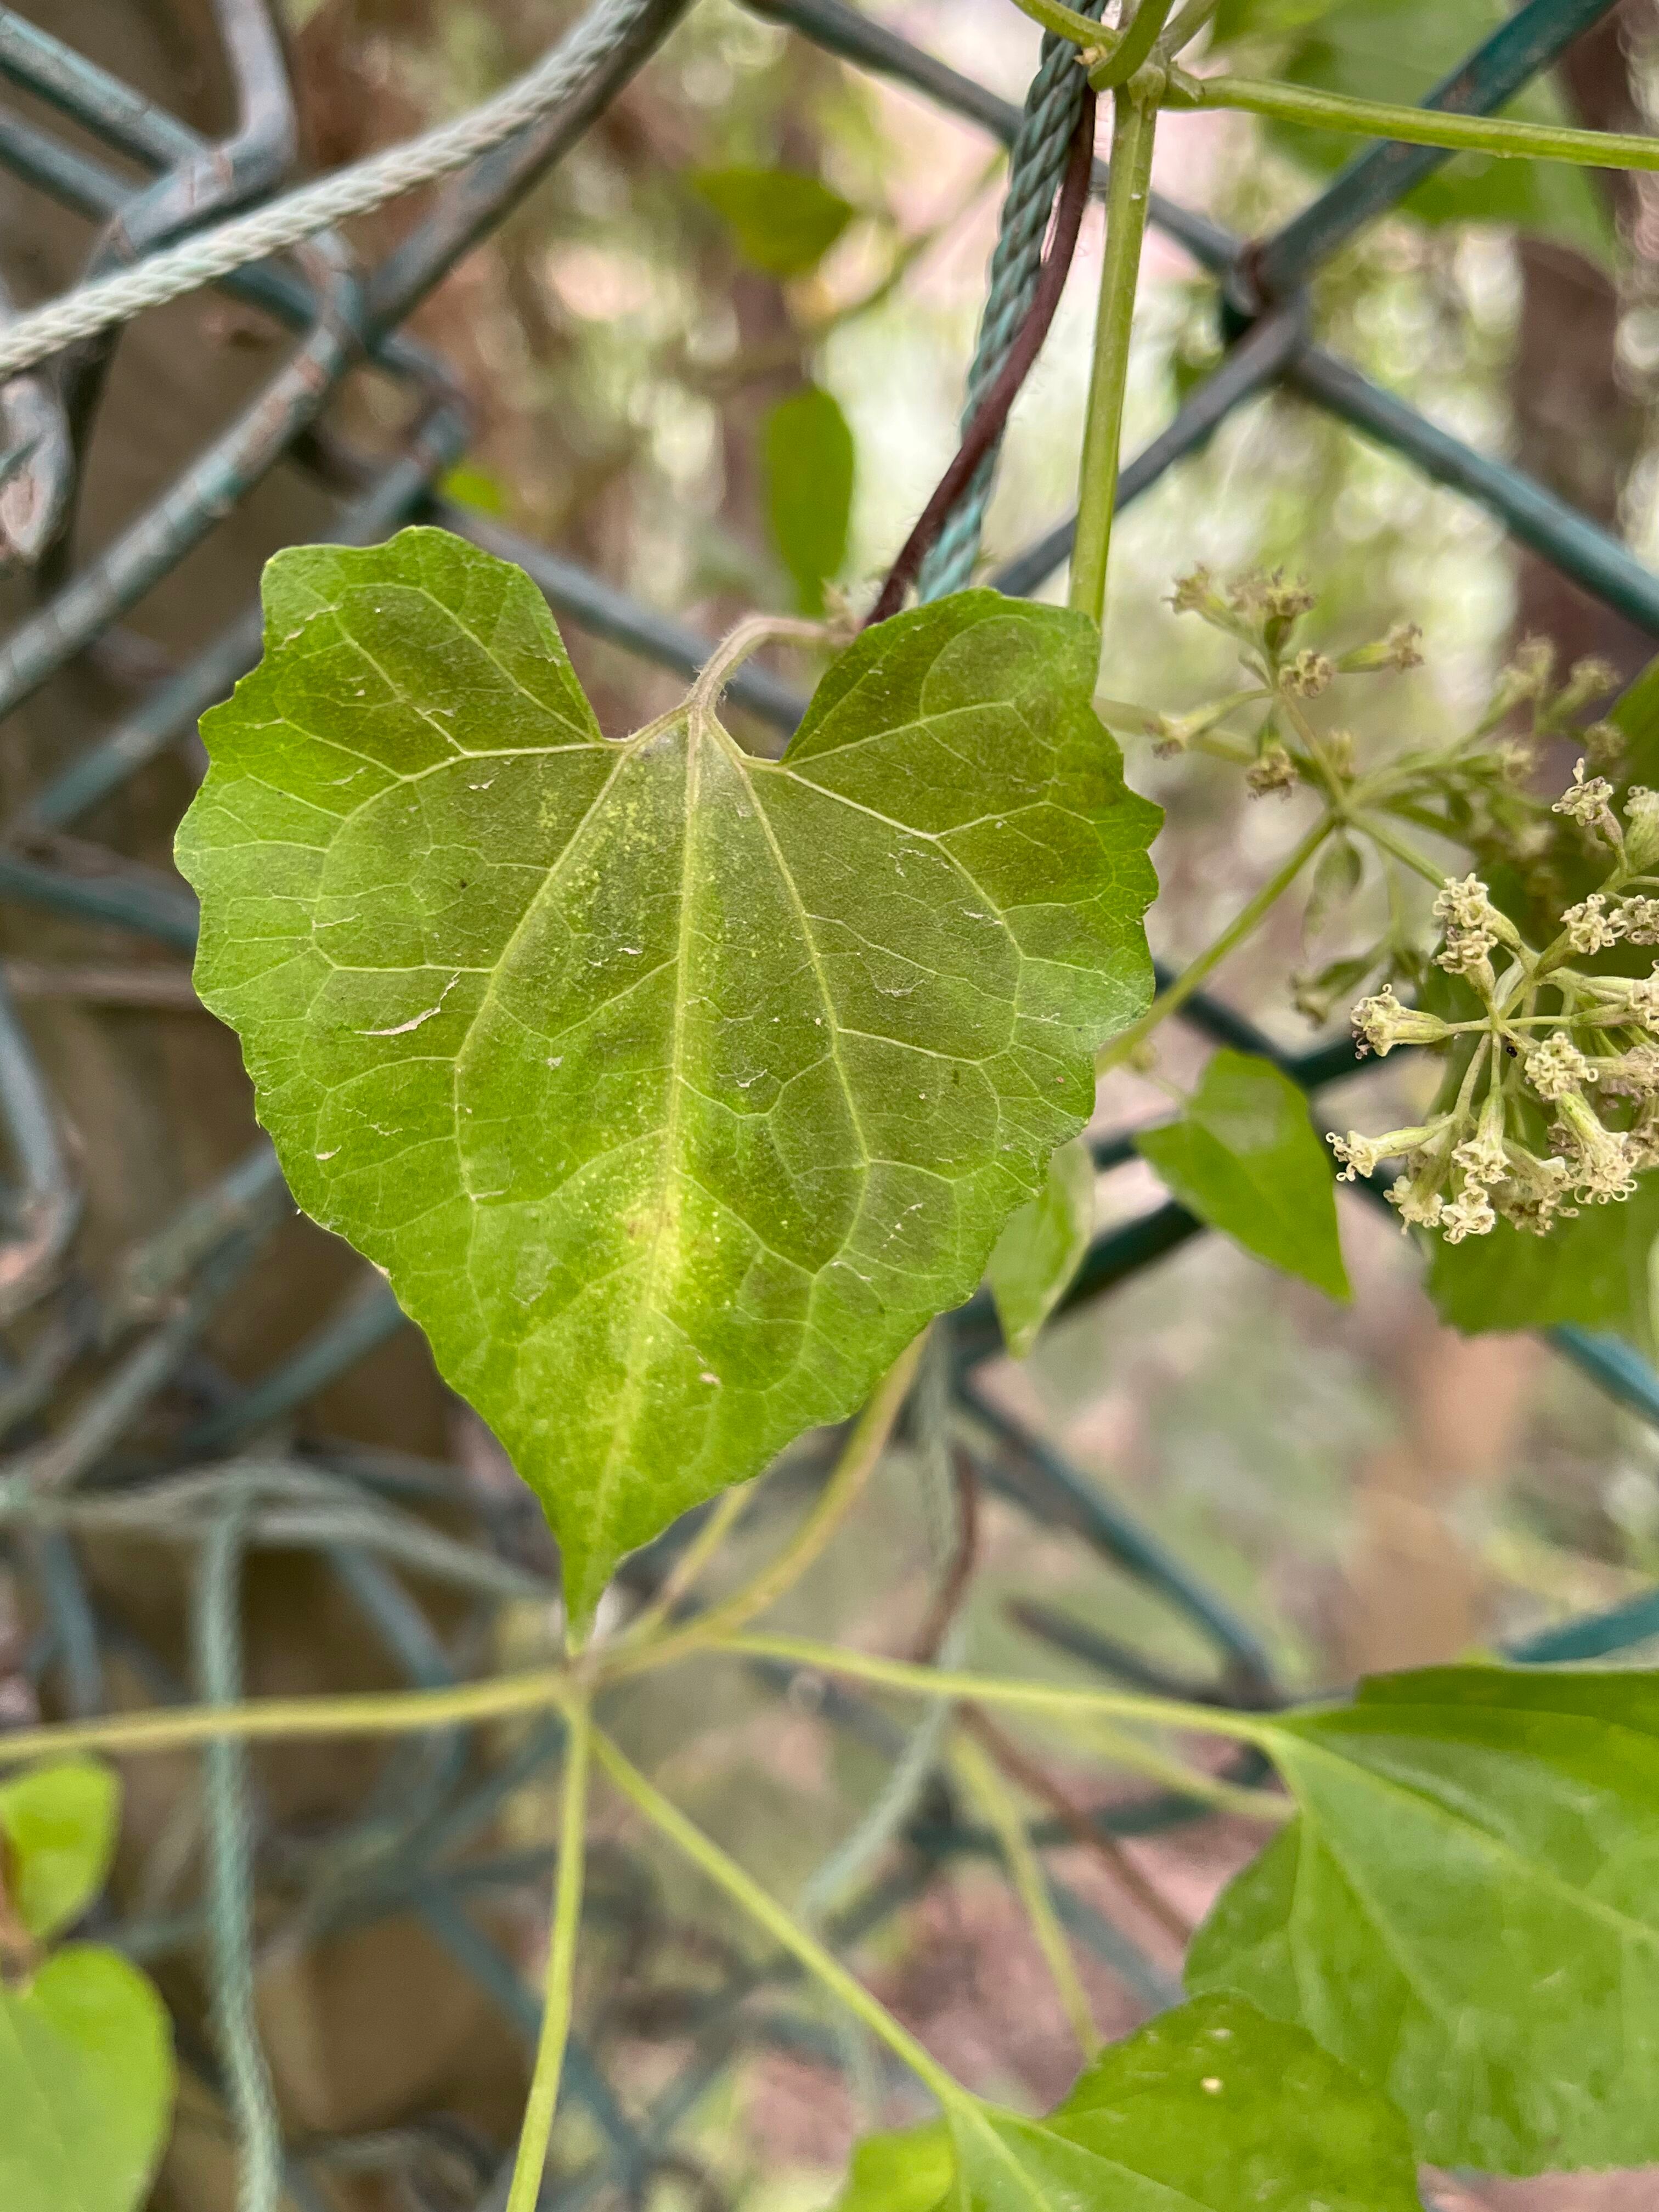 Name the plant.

bitter vine
